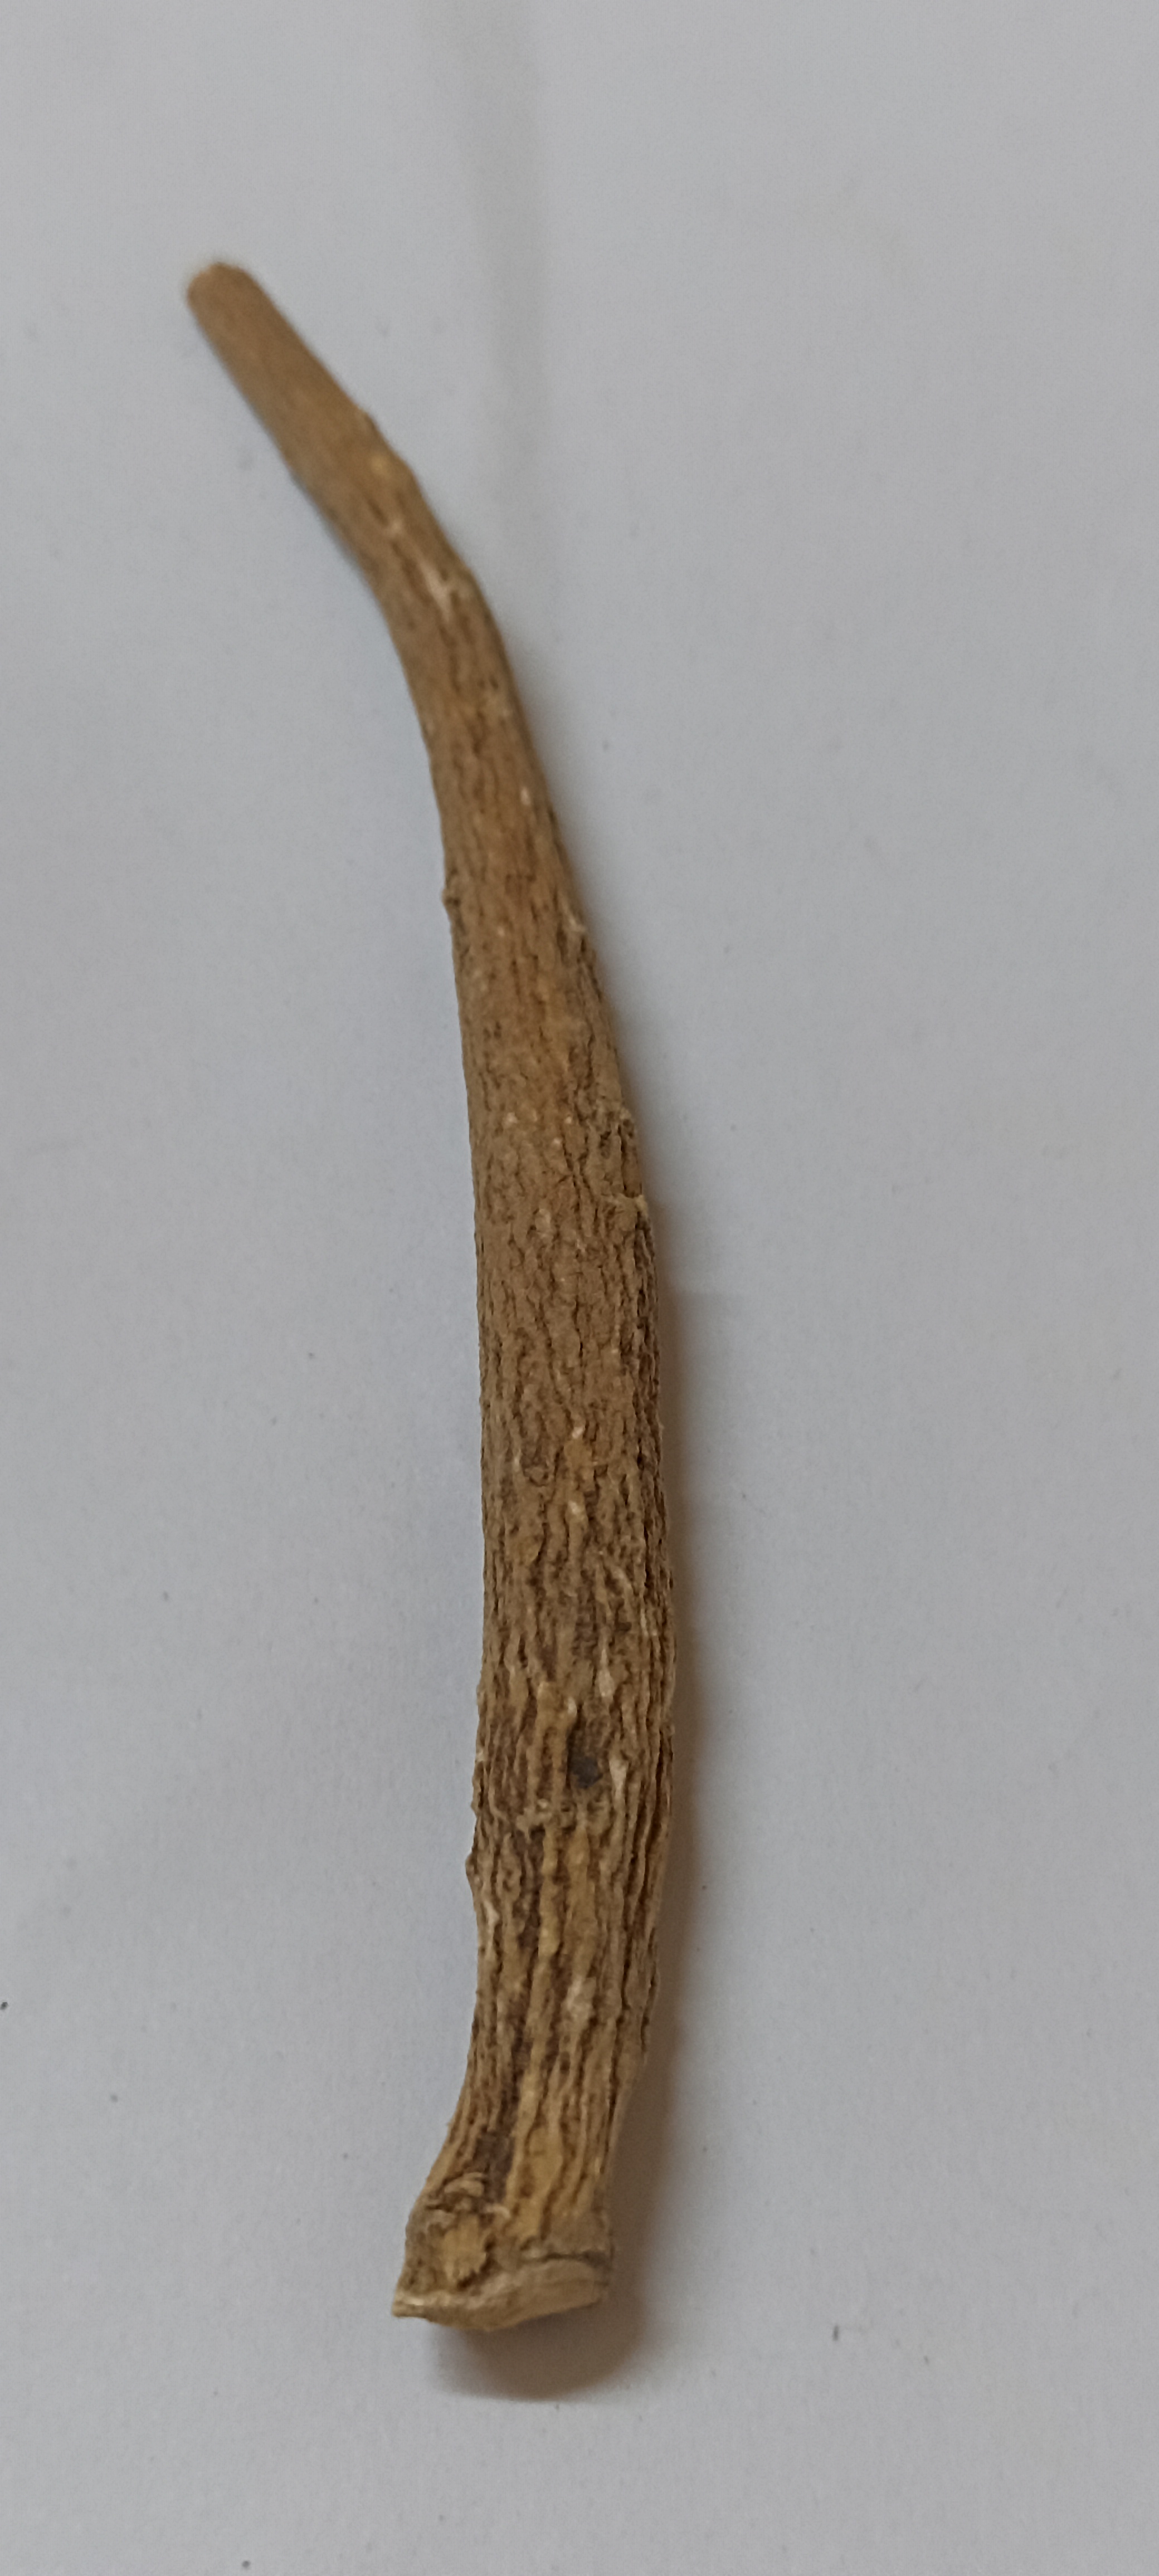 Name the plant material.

ashwagandha
